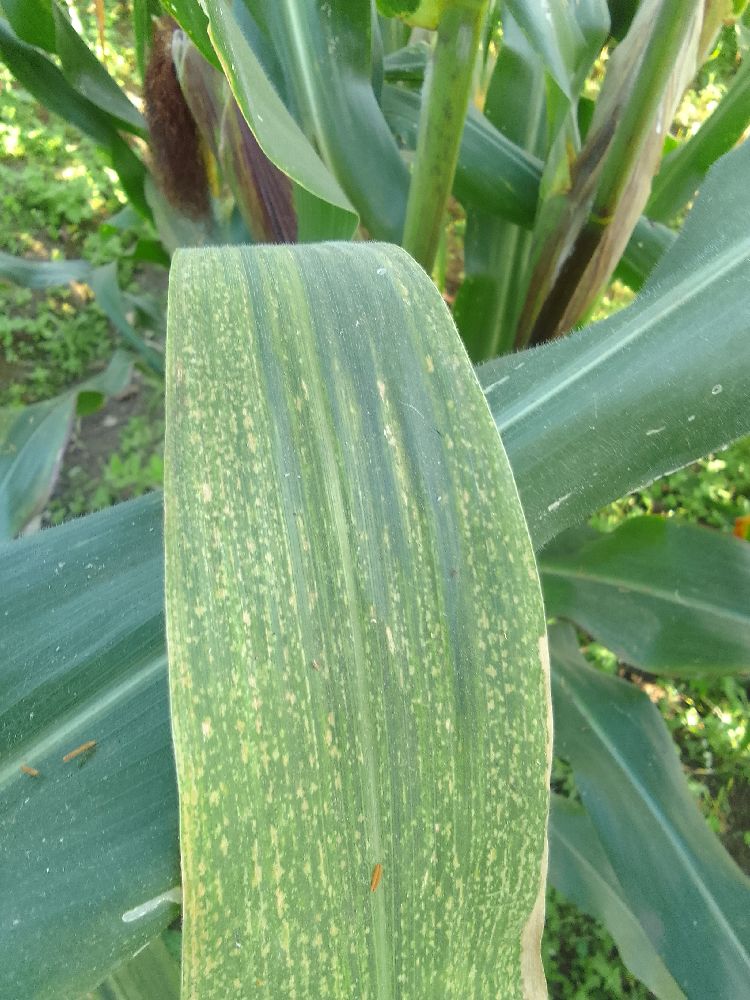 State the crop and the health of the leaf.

maize, maize lethal necrosis
